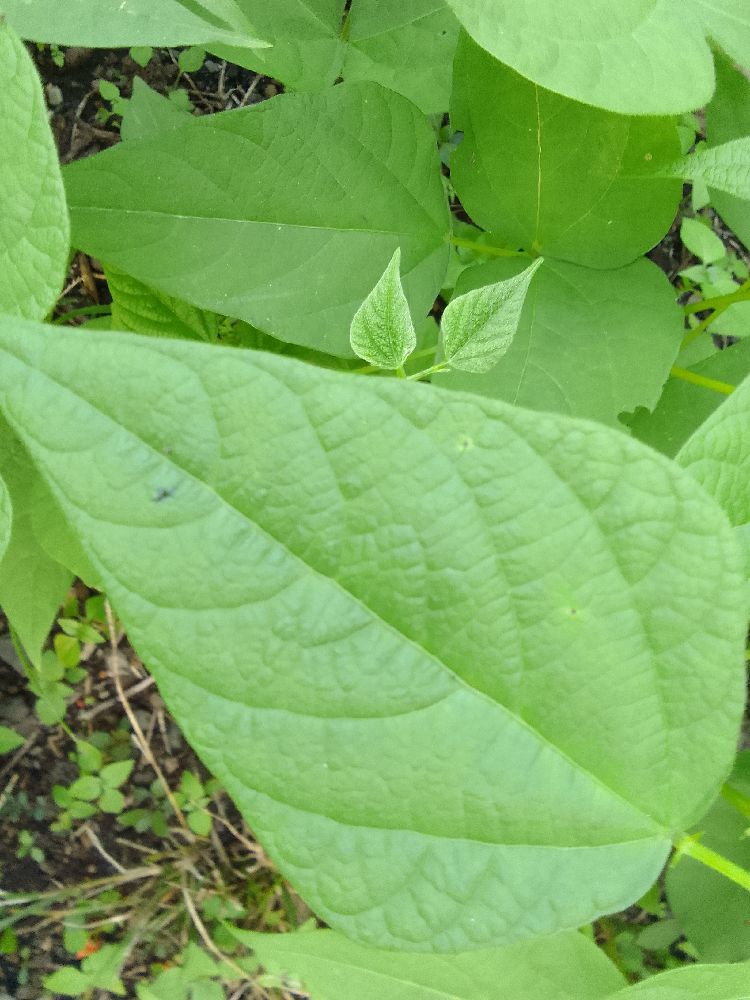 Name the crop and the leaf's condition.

common bean, healthy
